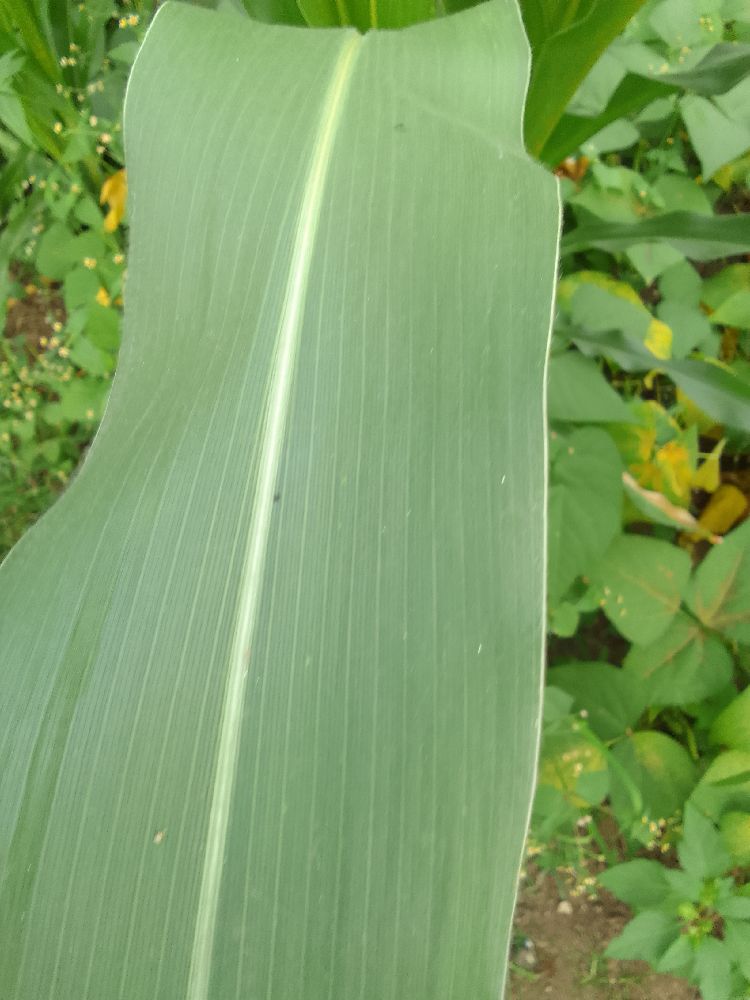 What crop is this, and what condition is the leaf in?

maize, healthy
